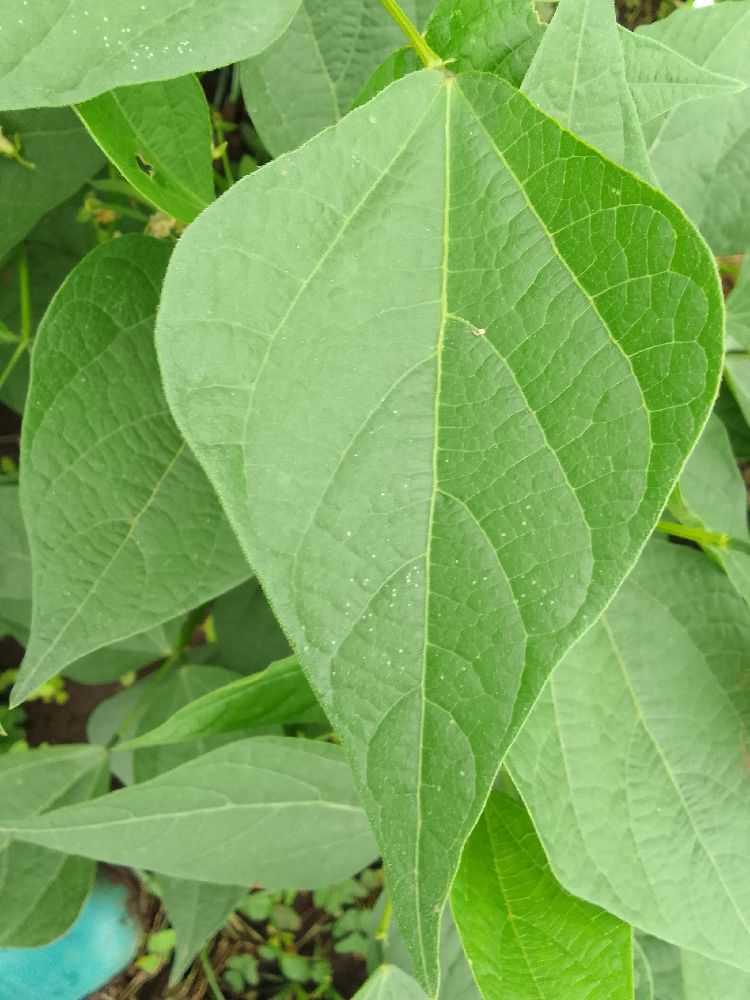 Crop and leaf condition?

common bean, healthy
